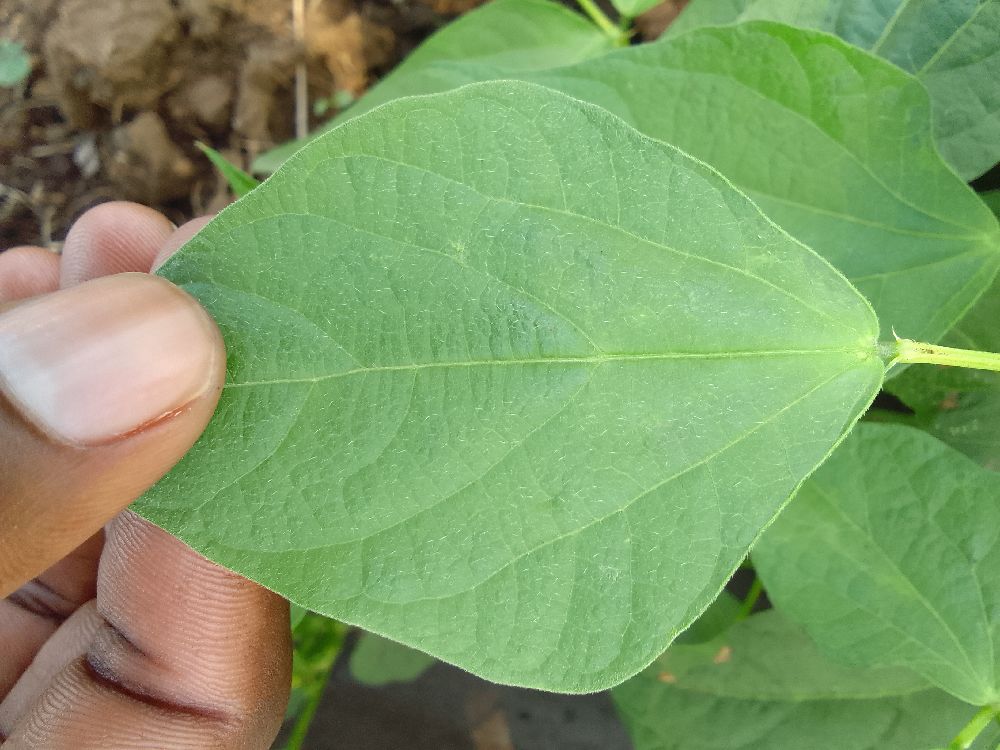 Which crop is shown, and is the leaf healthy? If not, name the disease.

common bean, healthy
